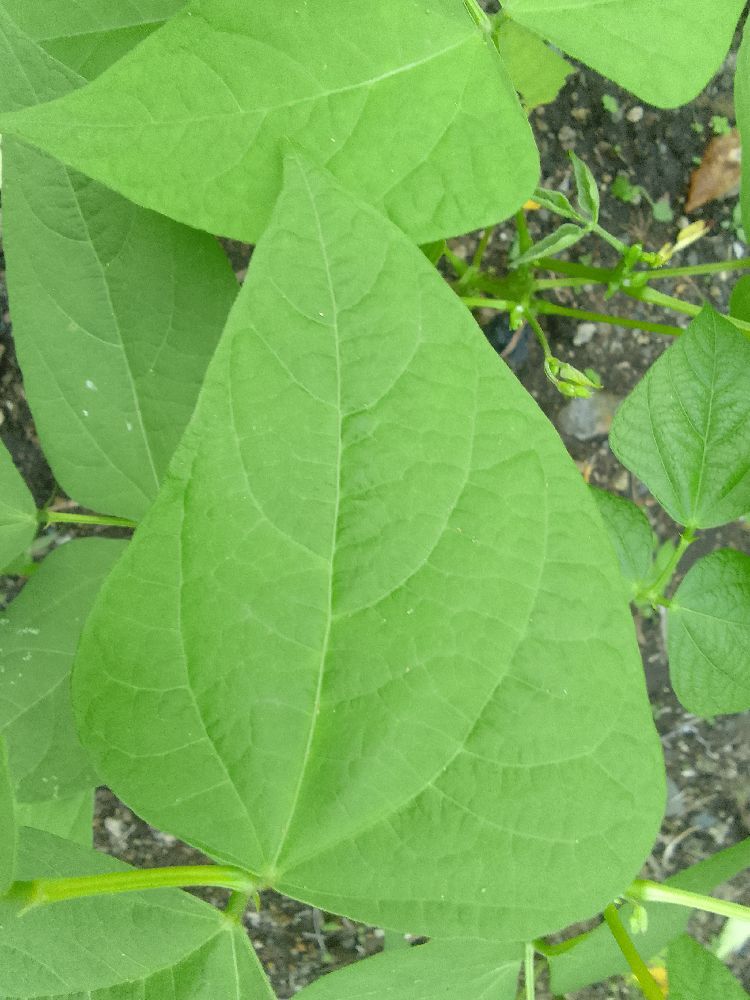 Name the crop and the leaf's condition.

common bean, healthy
